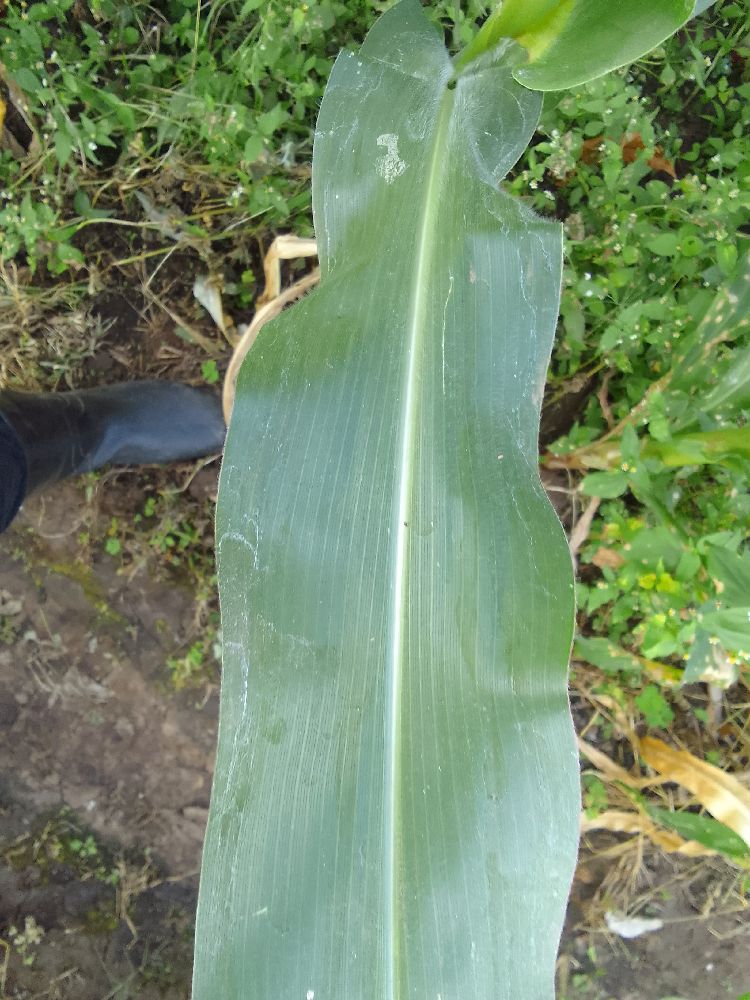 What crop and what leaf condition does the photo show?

maize, healthy
